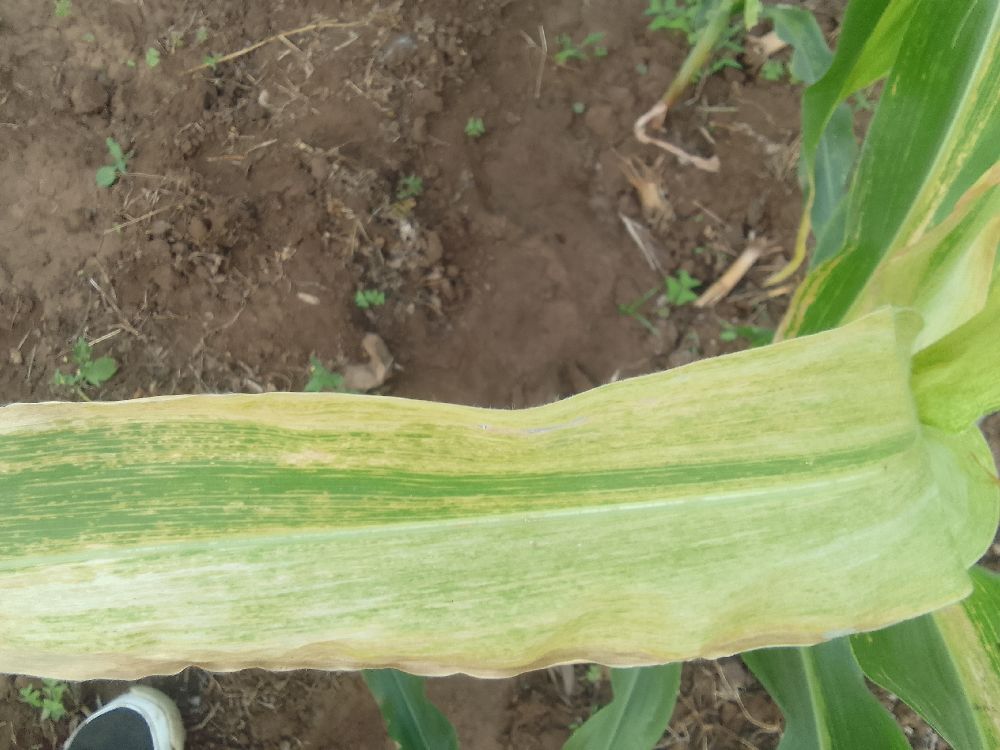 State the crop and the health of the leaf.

maize, maize lethal necrosis
